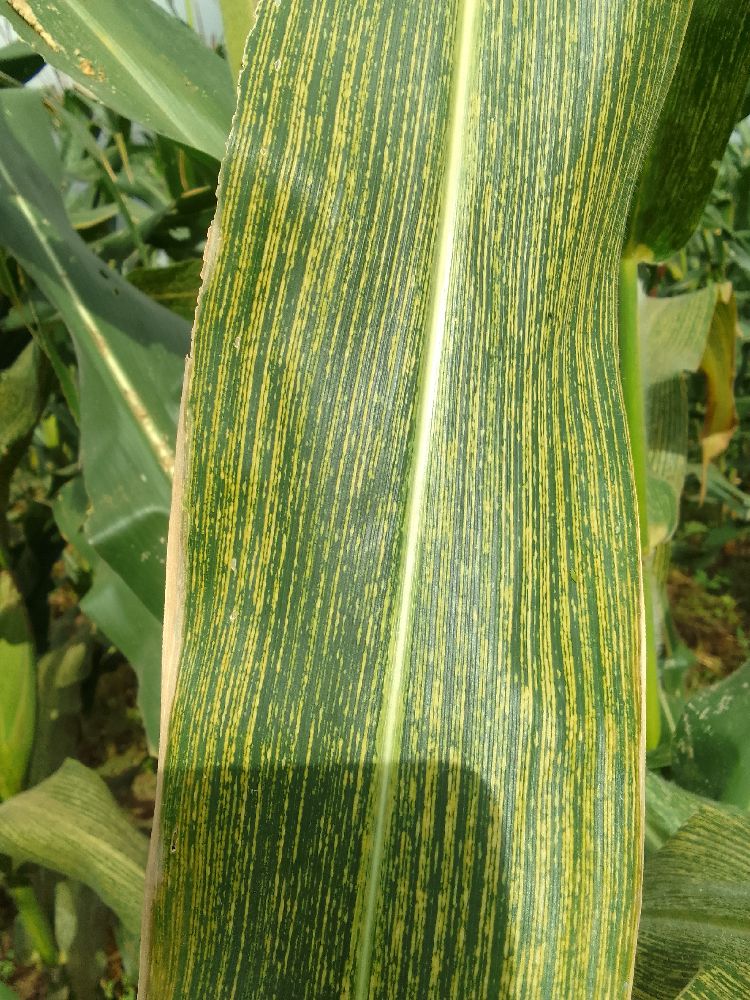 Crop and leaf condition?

maize, maize streak virus
